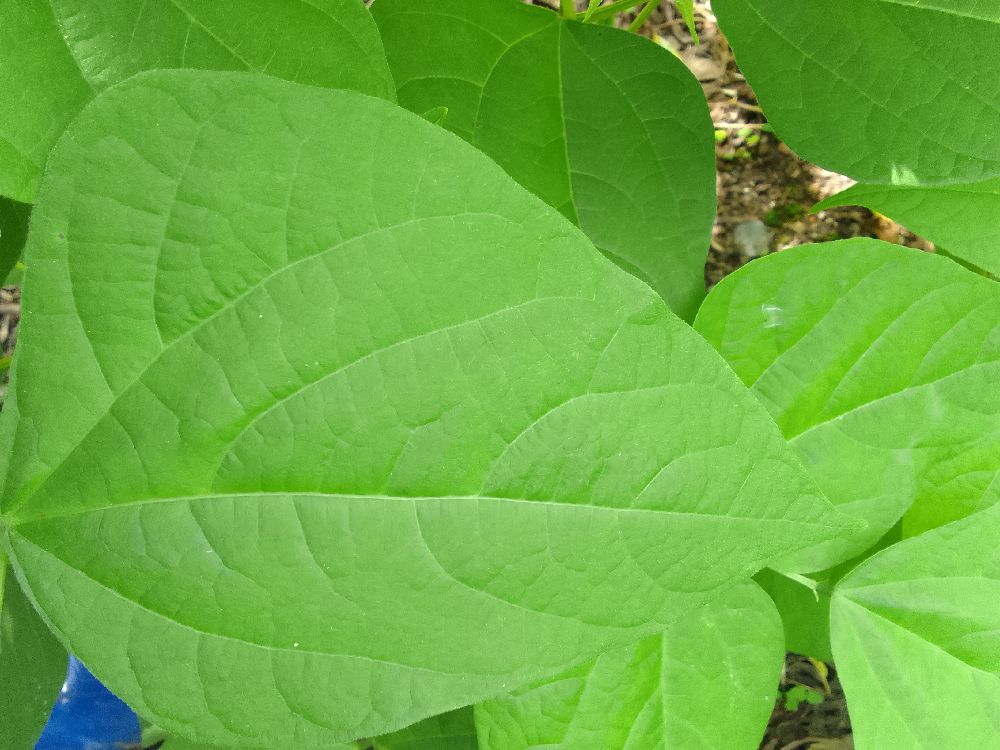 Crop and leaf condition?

common bean, healthy
